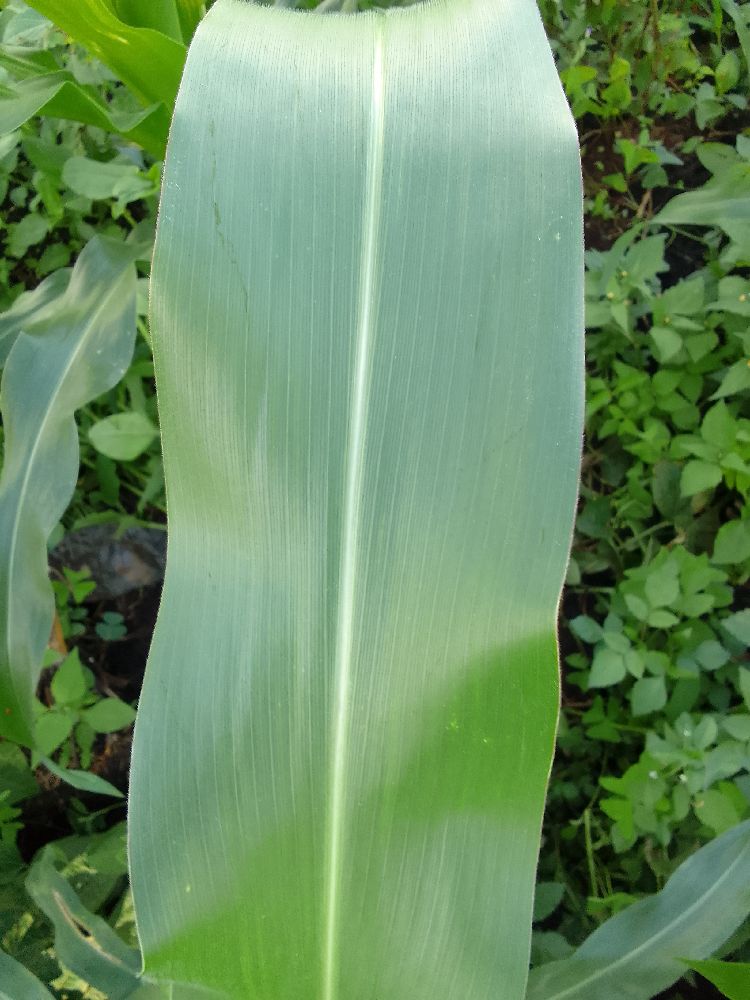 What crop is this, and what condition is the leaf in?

maize, healthy
